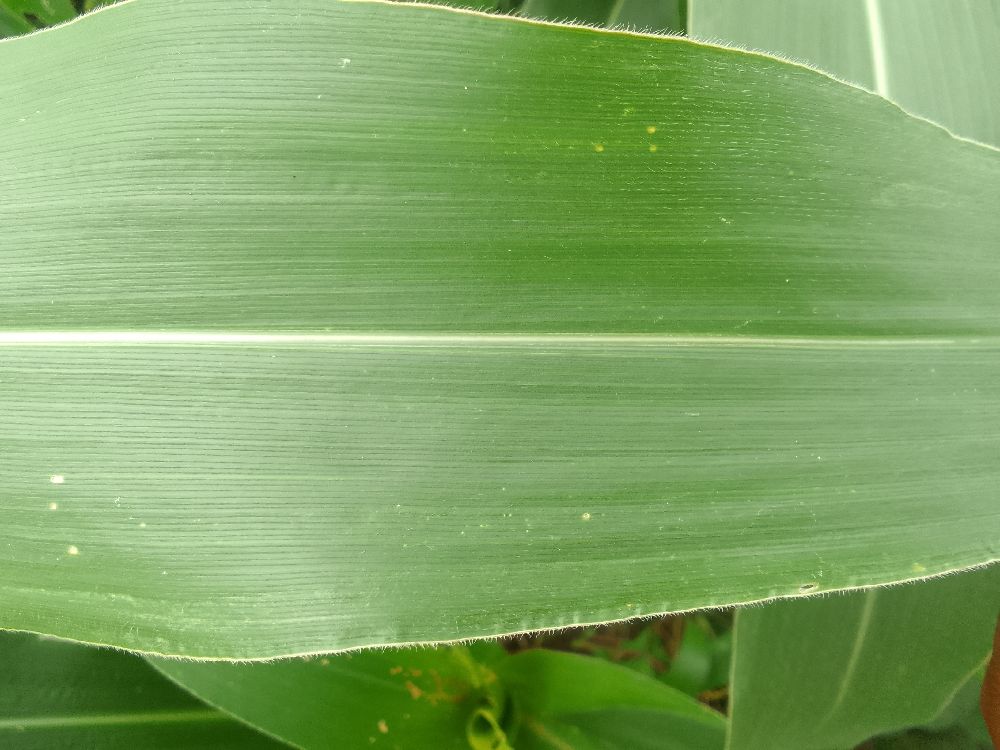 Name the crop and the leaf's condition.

maize, healthy
